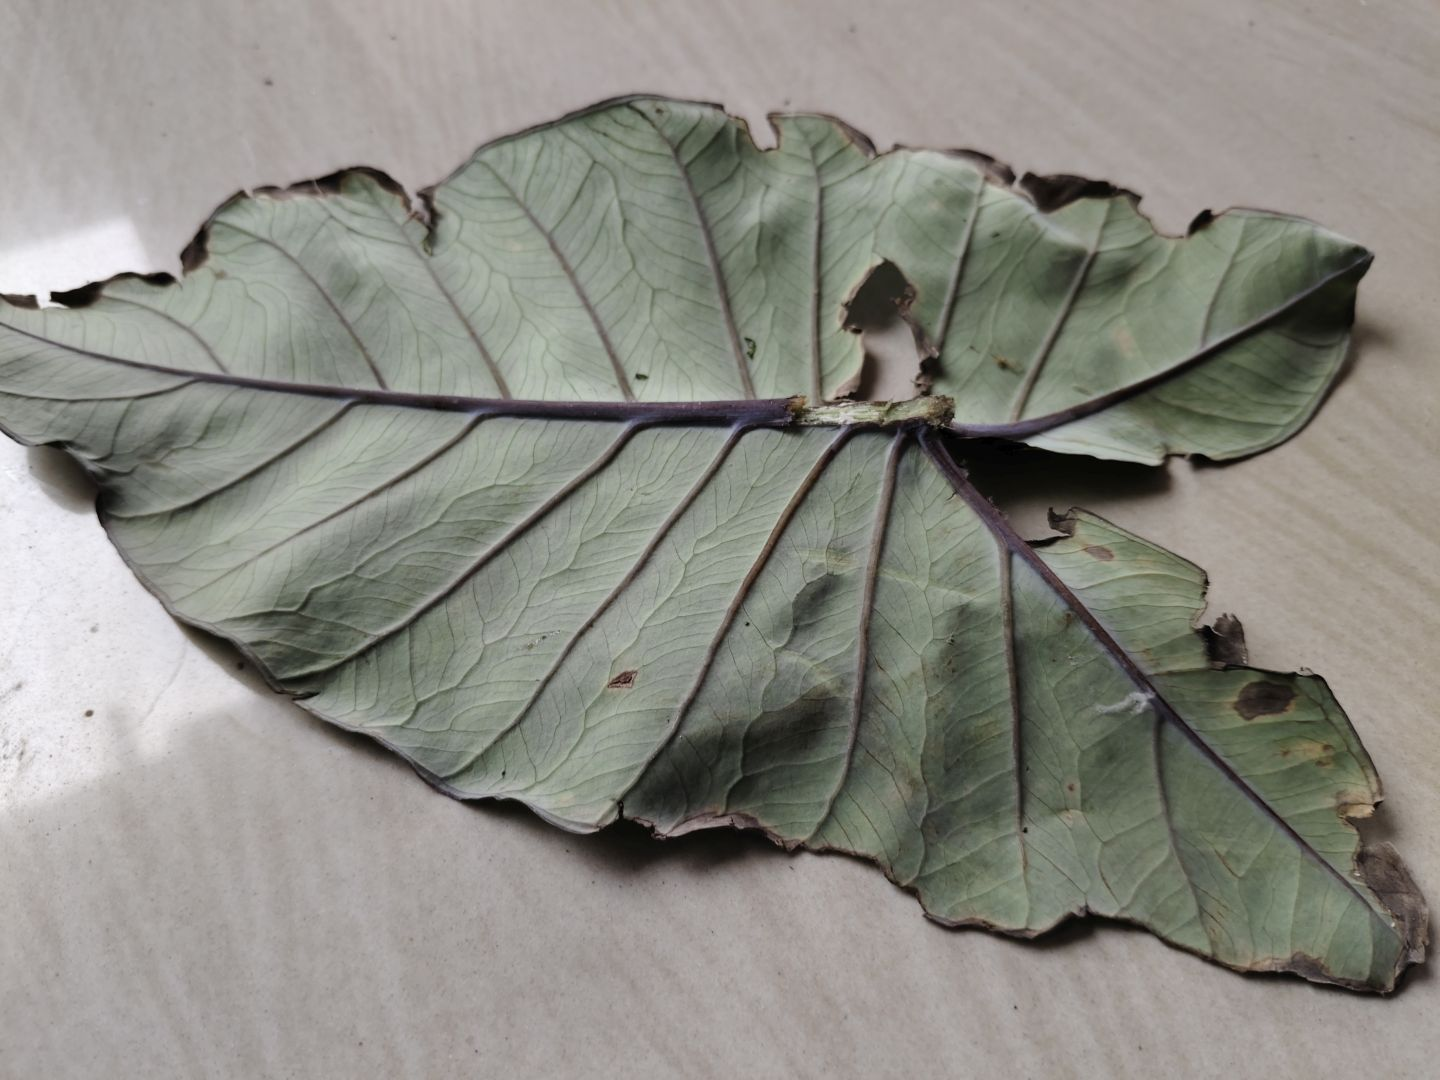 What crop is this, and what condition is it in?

taro, leaf blight
